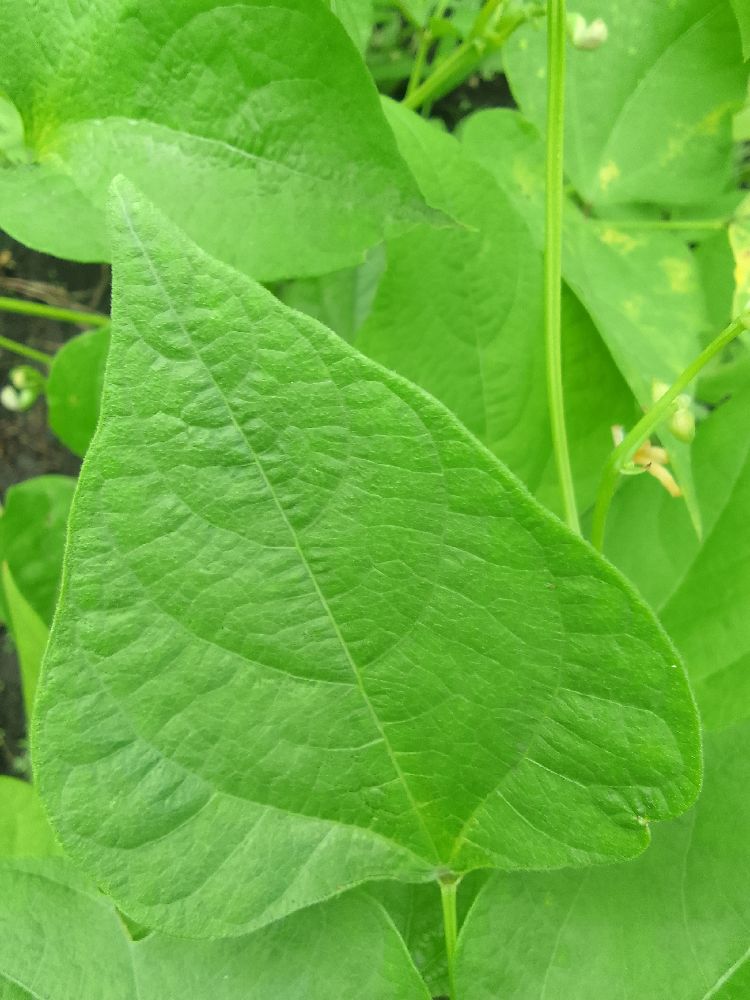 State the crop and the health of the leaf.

common bean, healthy
